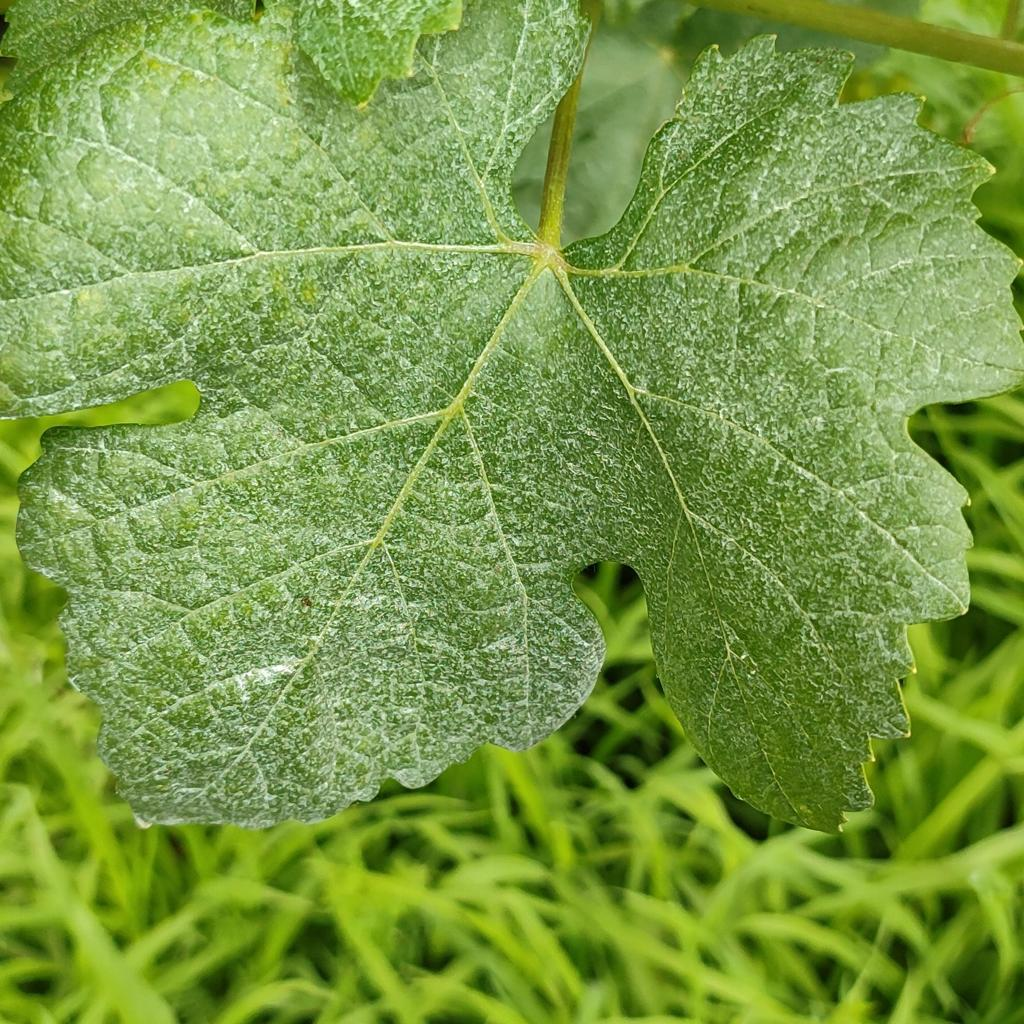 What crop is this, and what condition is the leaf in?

grapevine, healthy
